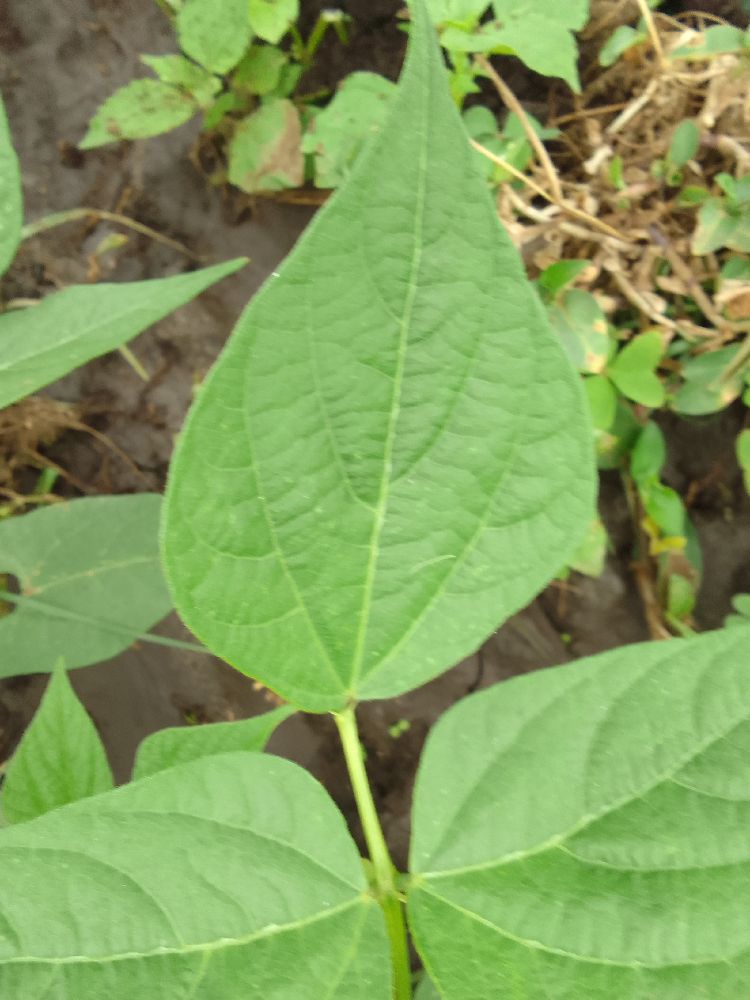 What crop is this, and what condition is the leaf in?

common bean, healthy
